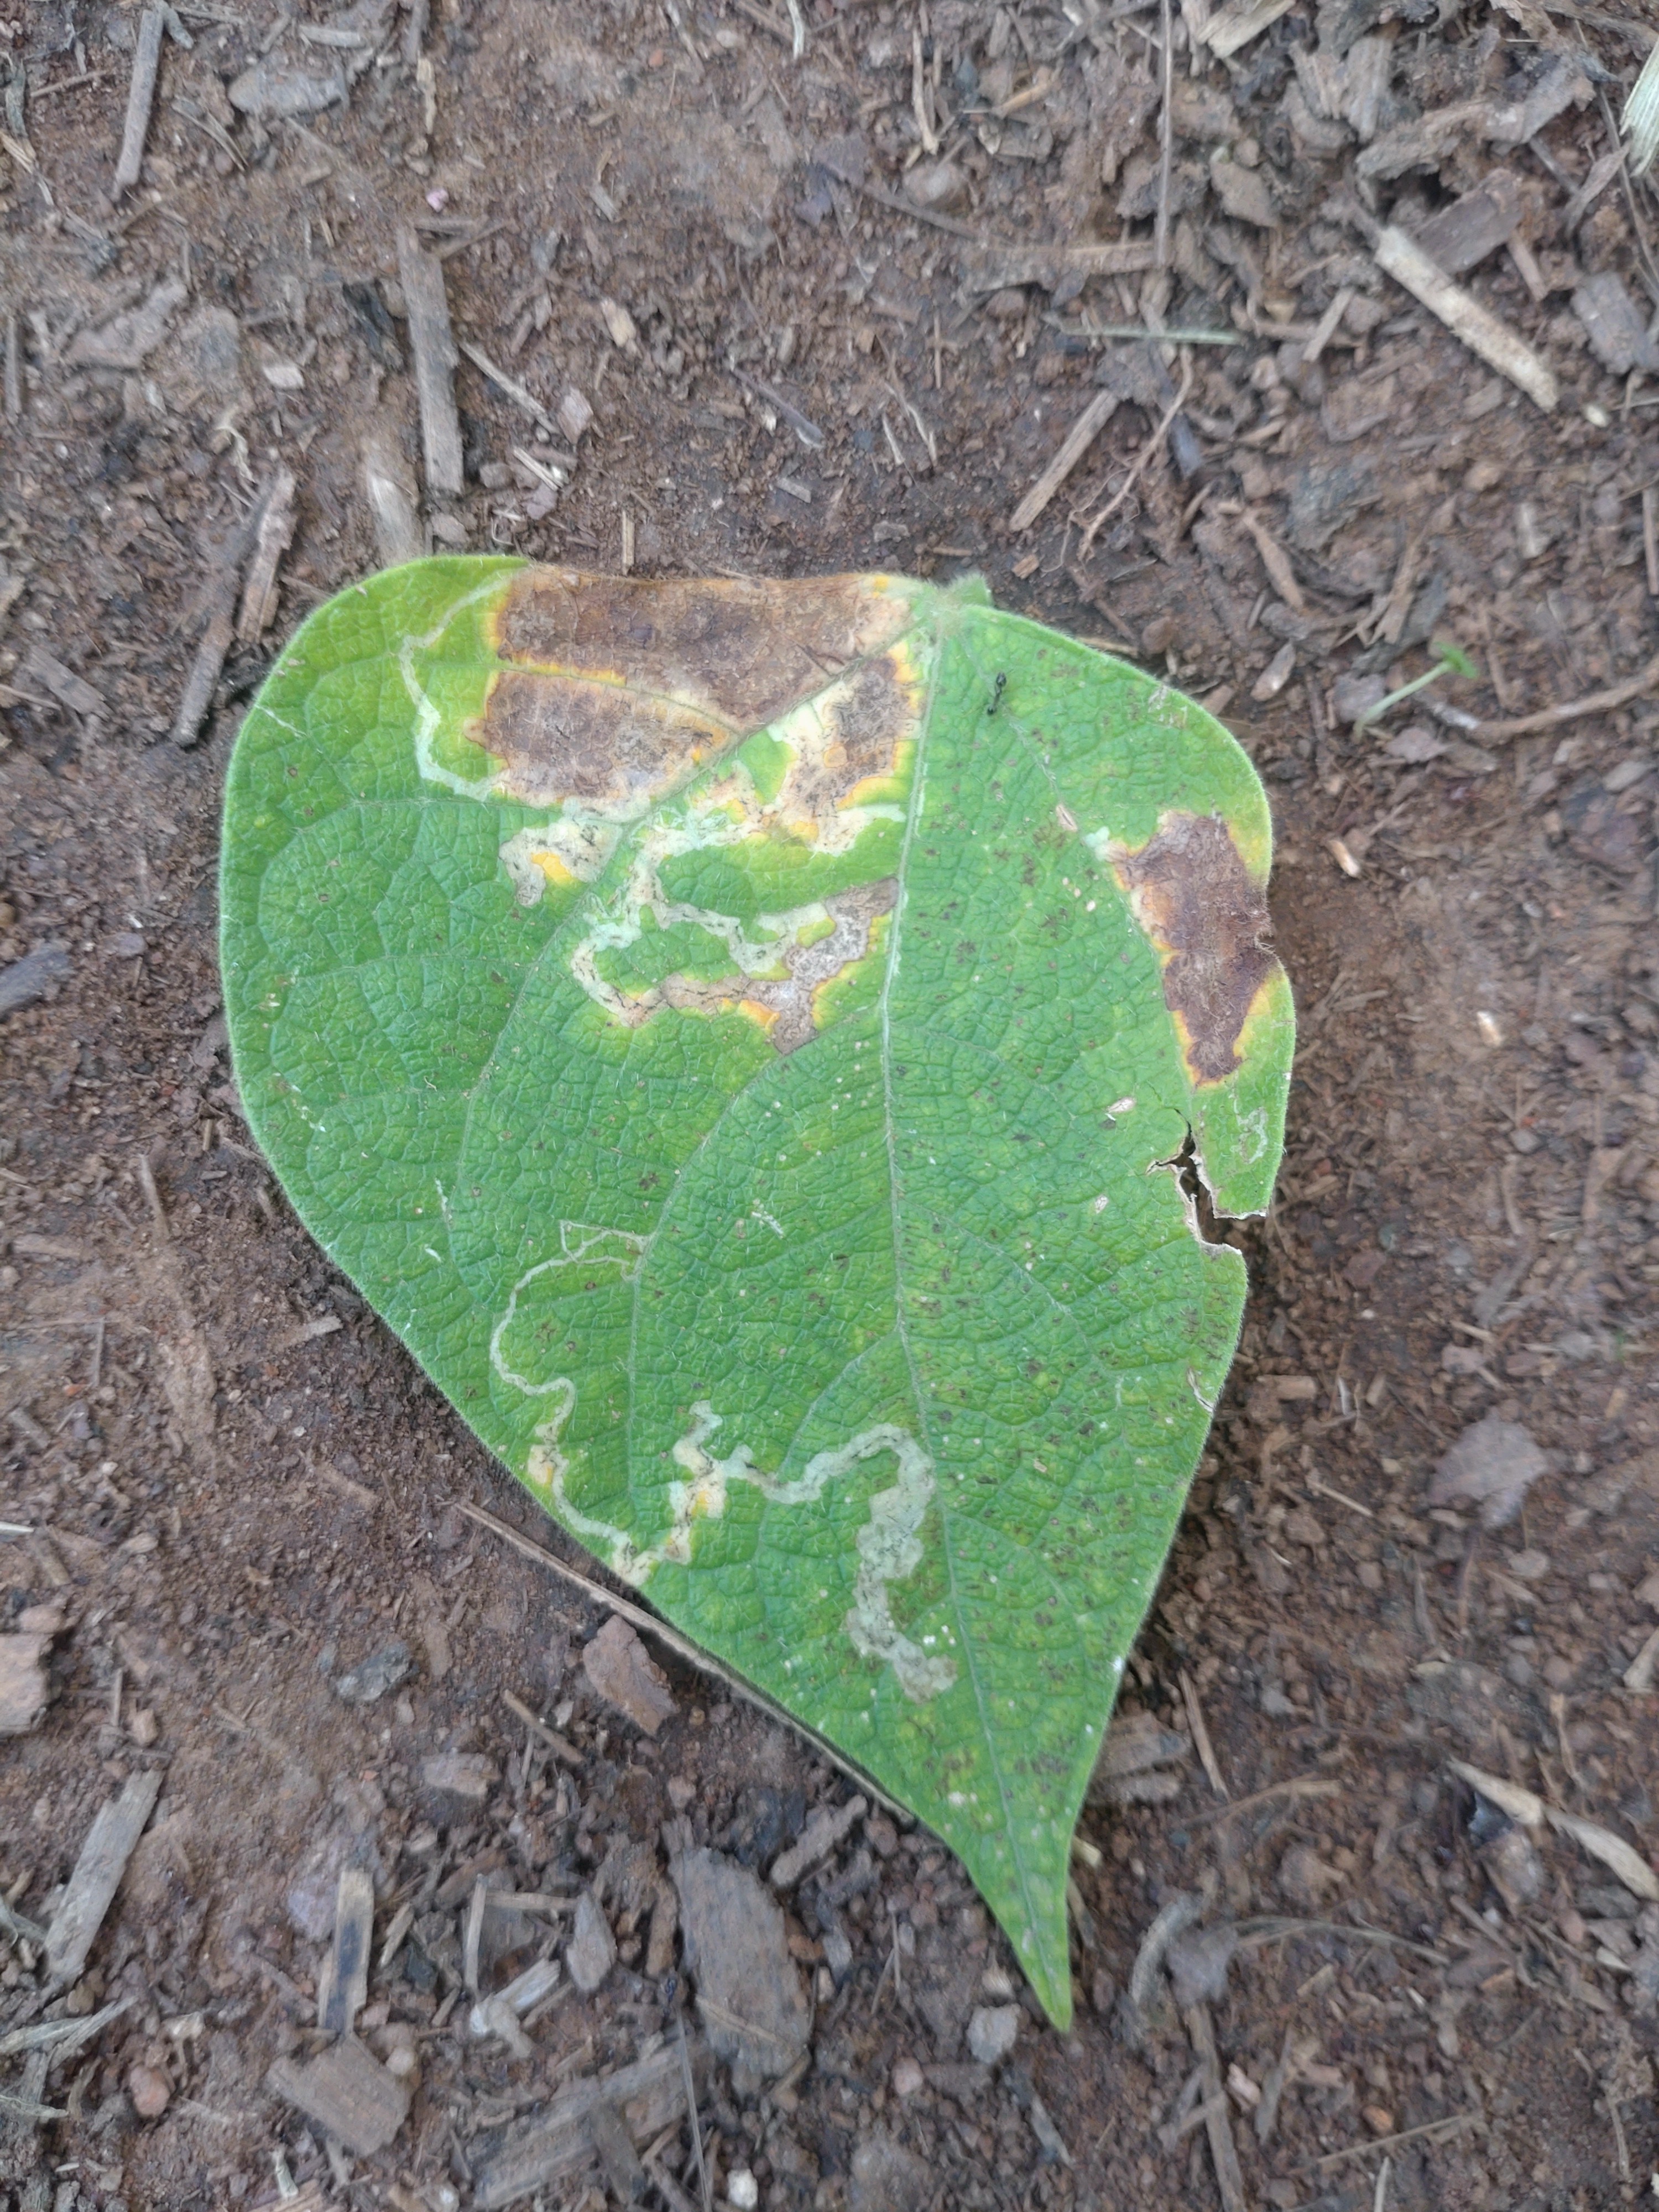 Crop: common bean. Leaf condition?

anthracnose
